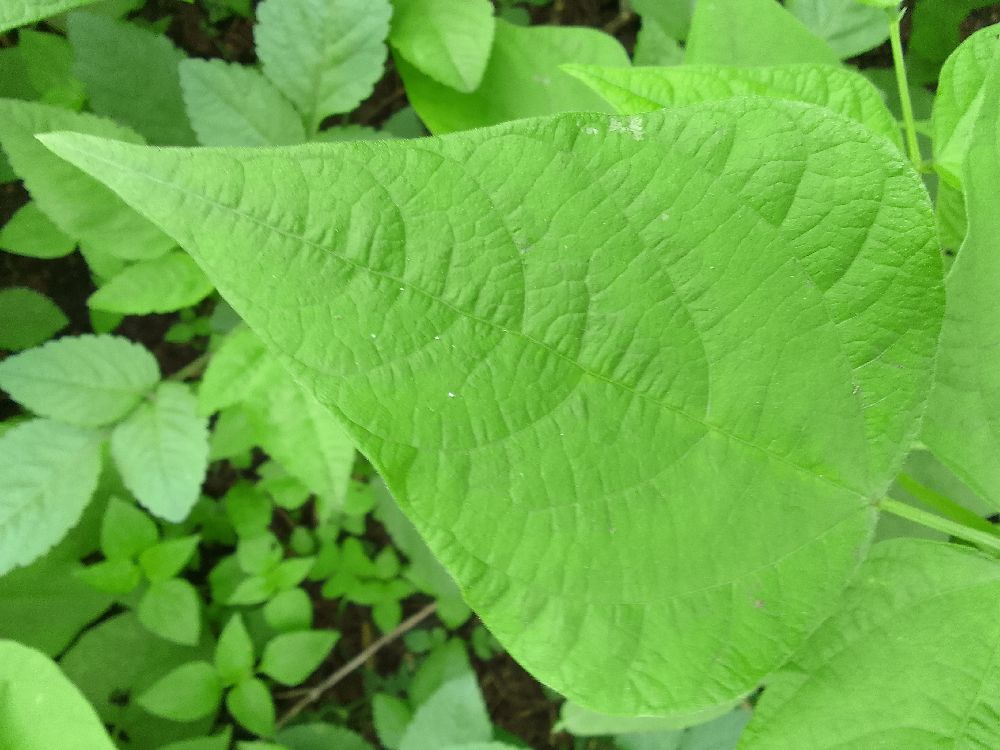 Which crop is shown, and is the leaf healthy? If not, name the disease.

maize, healthy
